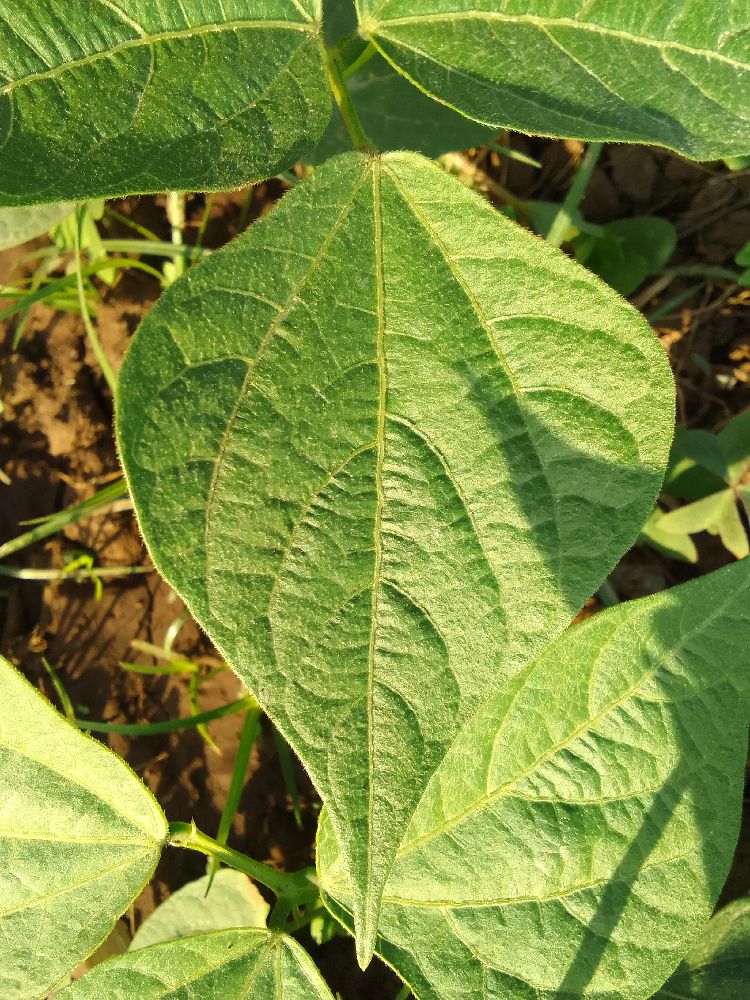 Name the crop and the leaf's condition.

common bean, healthy
